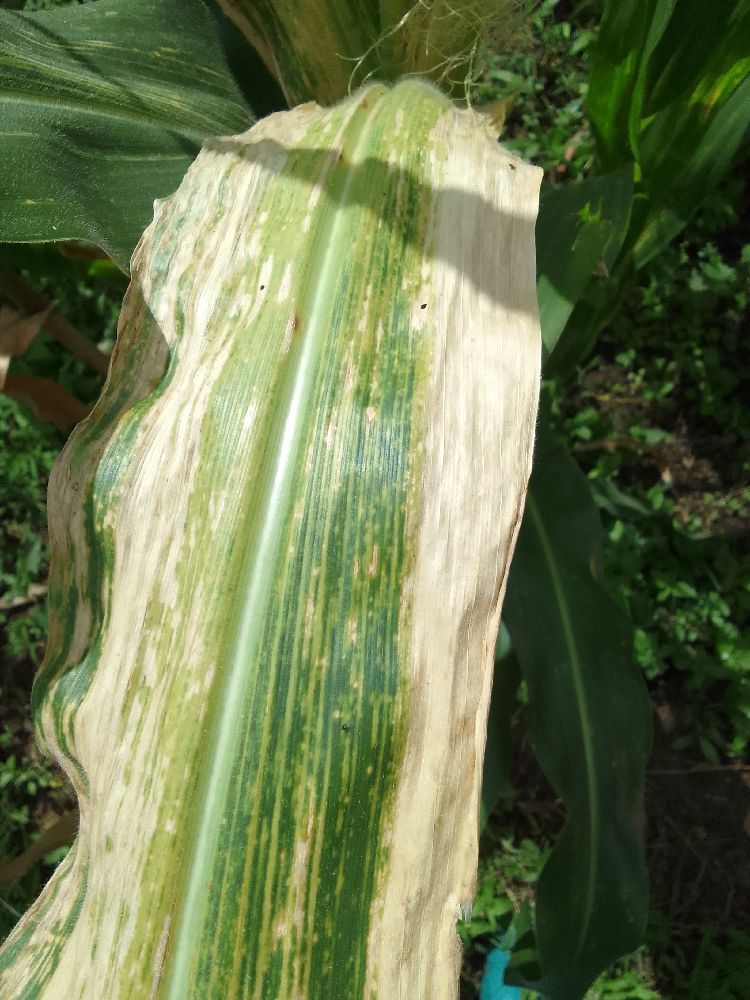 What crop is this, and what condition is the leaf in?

maize, maize lethal necrosis
